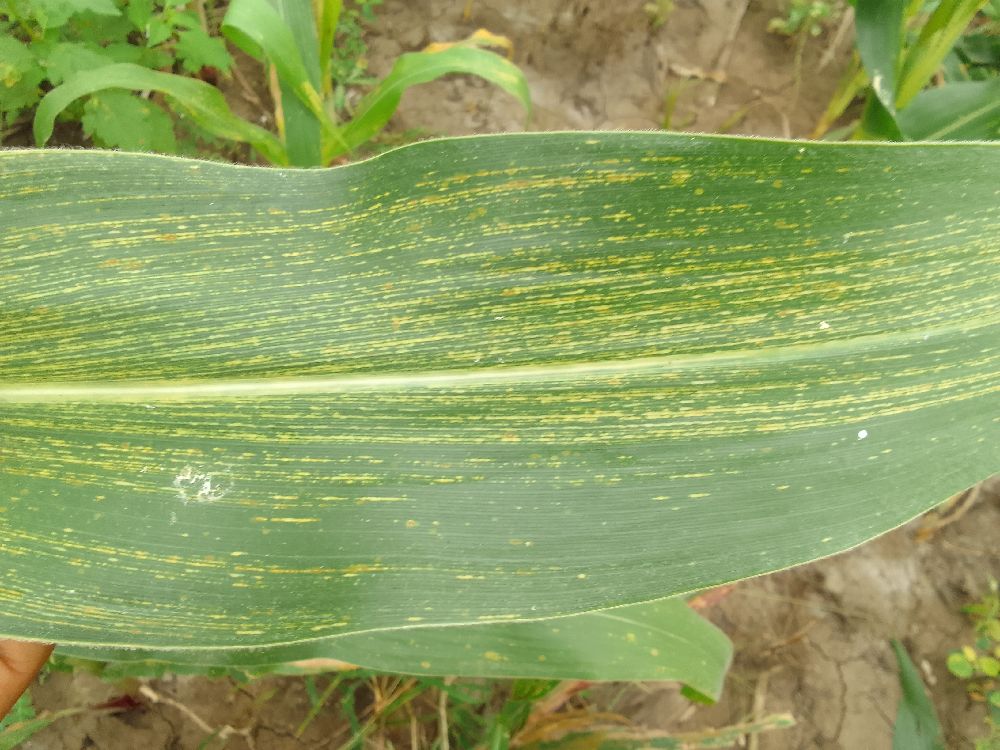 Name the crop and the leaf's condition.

maize, maize streak virus
